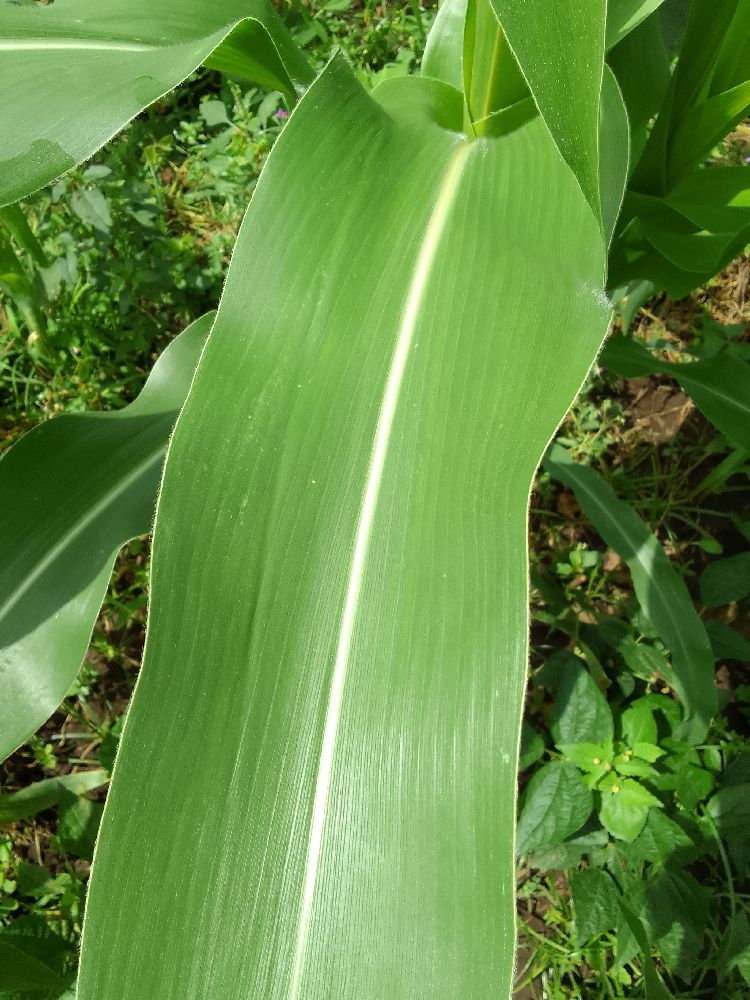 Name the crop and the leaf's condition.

maize, healthy
